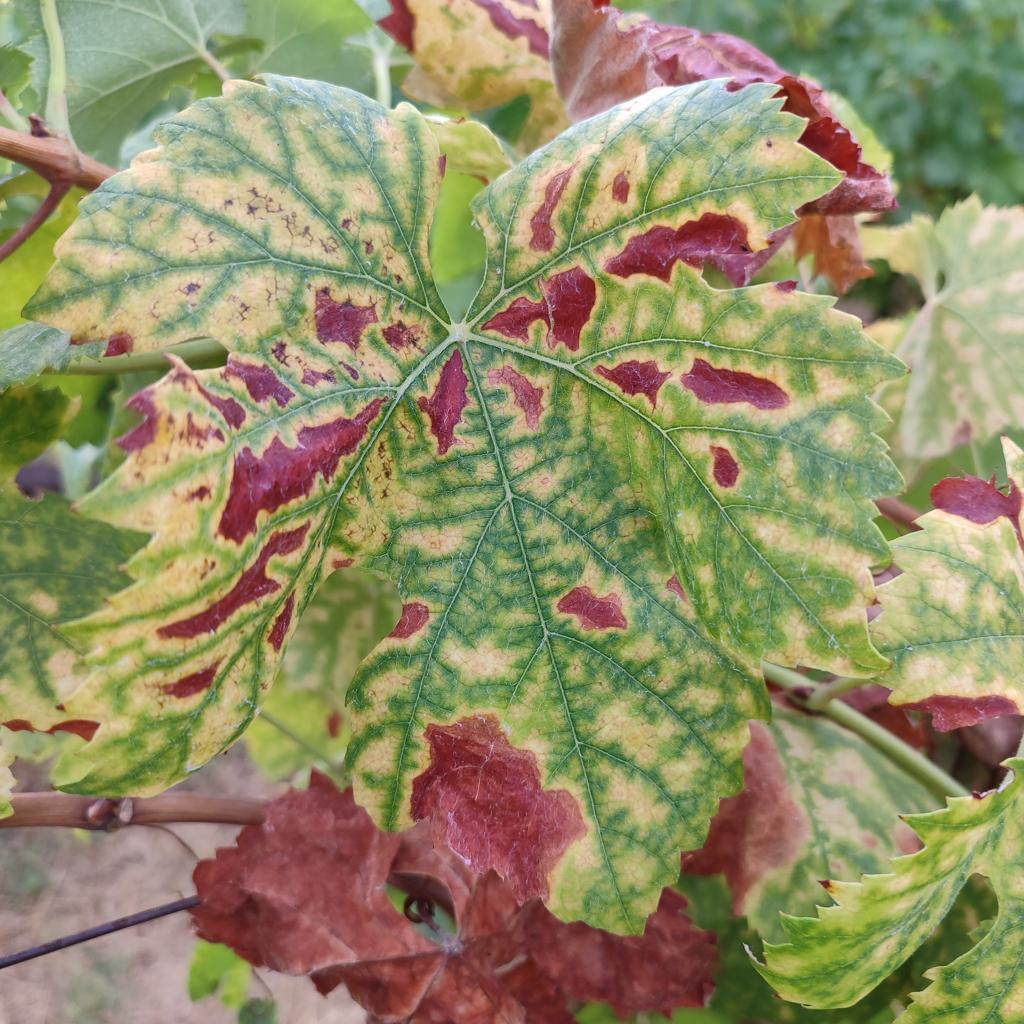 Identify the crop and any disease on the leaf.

grapevine, esca complex
